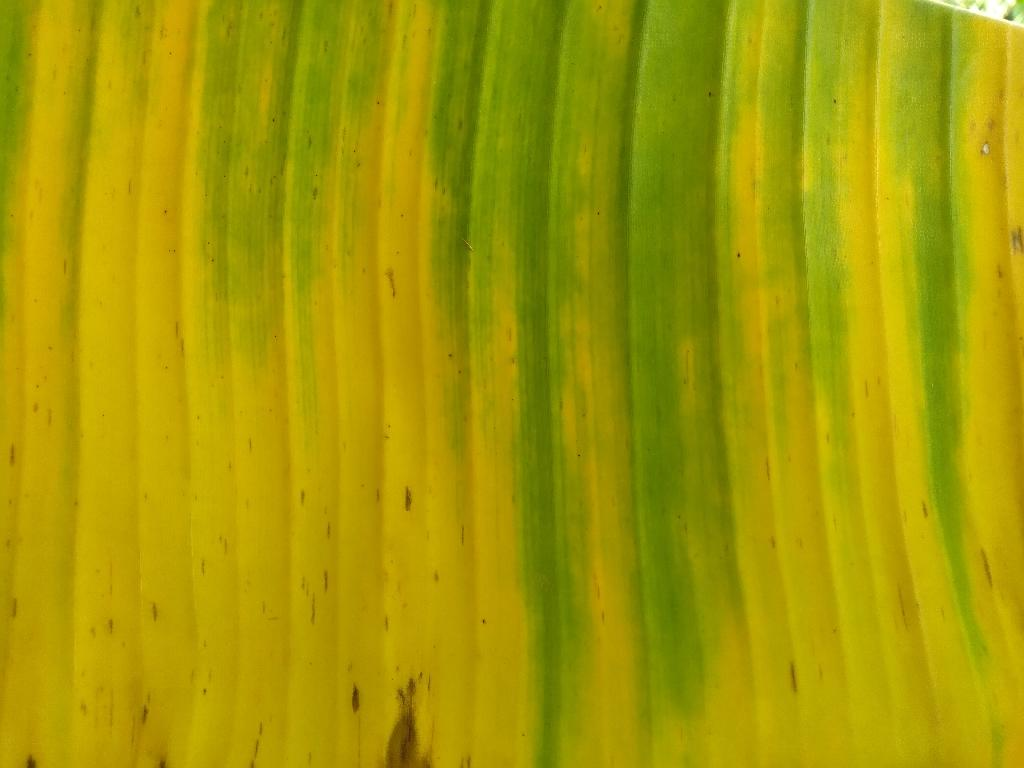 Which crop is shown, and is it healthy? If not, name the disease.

banana, fusarium wilt race 1
